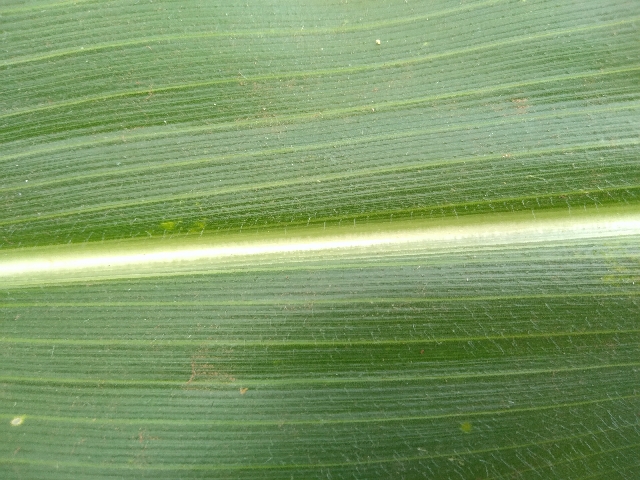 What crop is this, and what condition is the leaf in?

maize, healthy
